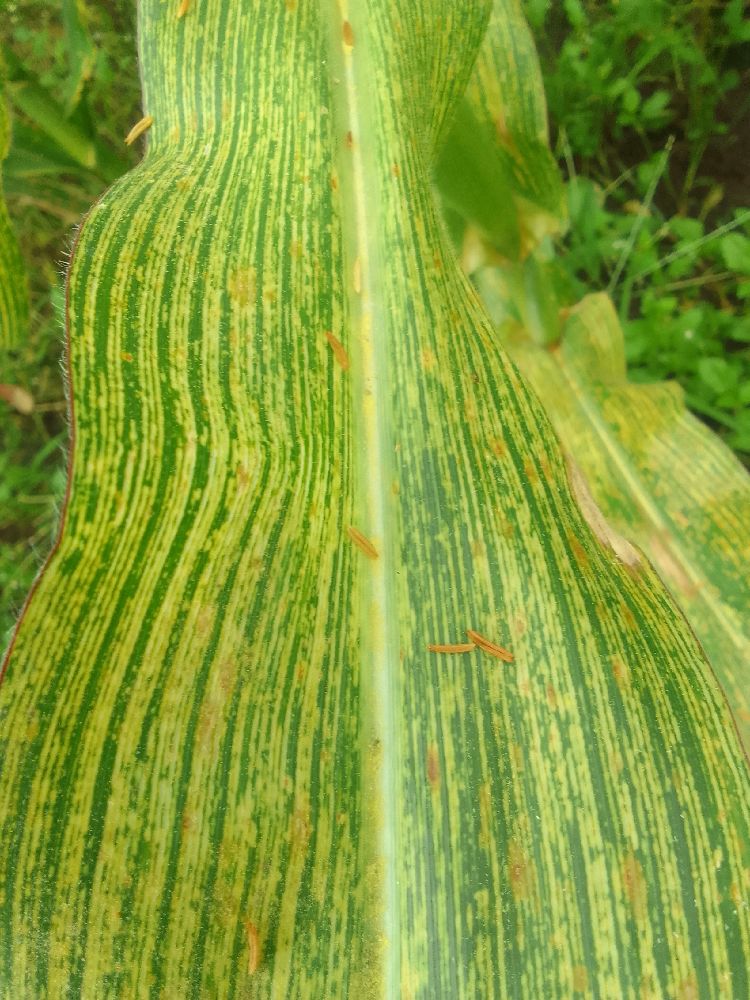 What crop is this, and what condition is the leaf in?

maize, maize streak virus
